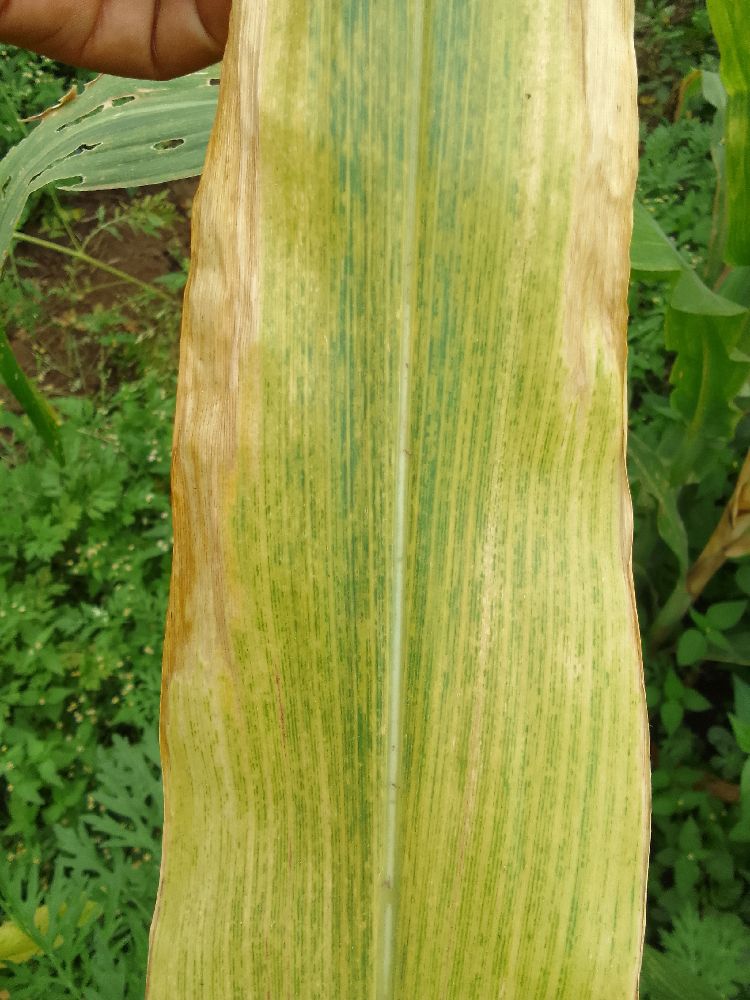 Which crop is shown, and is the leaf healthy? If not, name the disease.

maize, maize lethal necrosis
